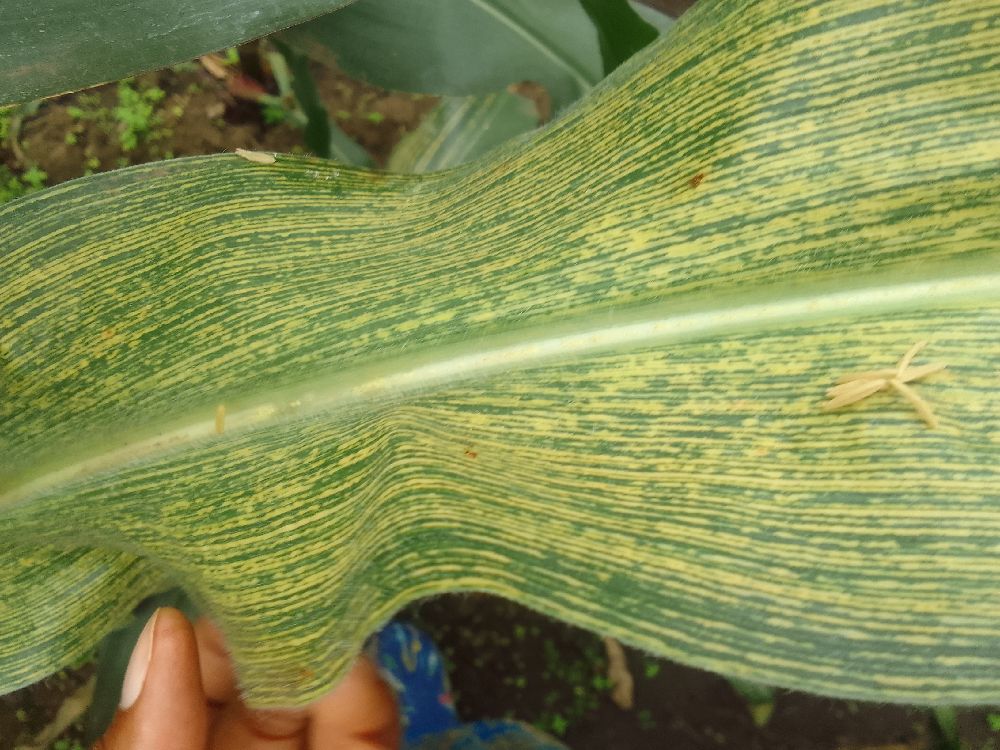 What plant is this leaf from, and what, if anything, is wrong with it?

maize, maize streak virus
